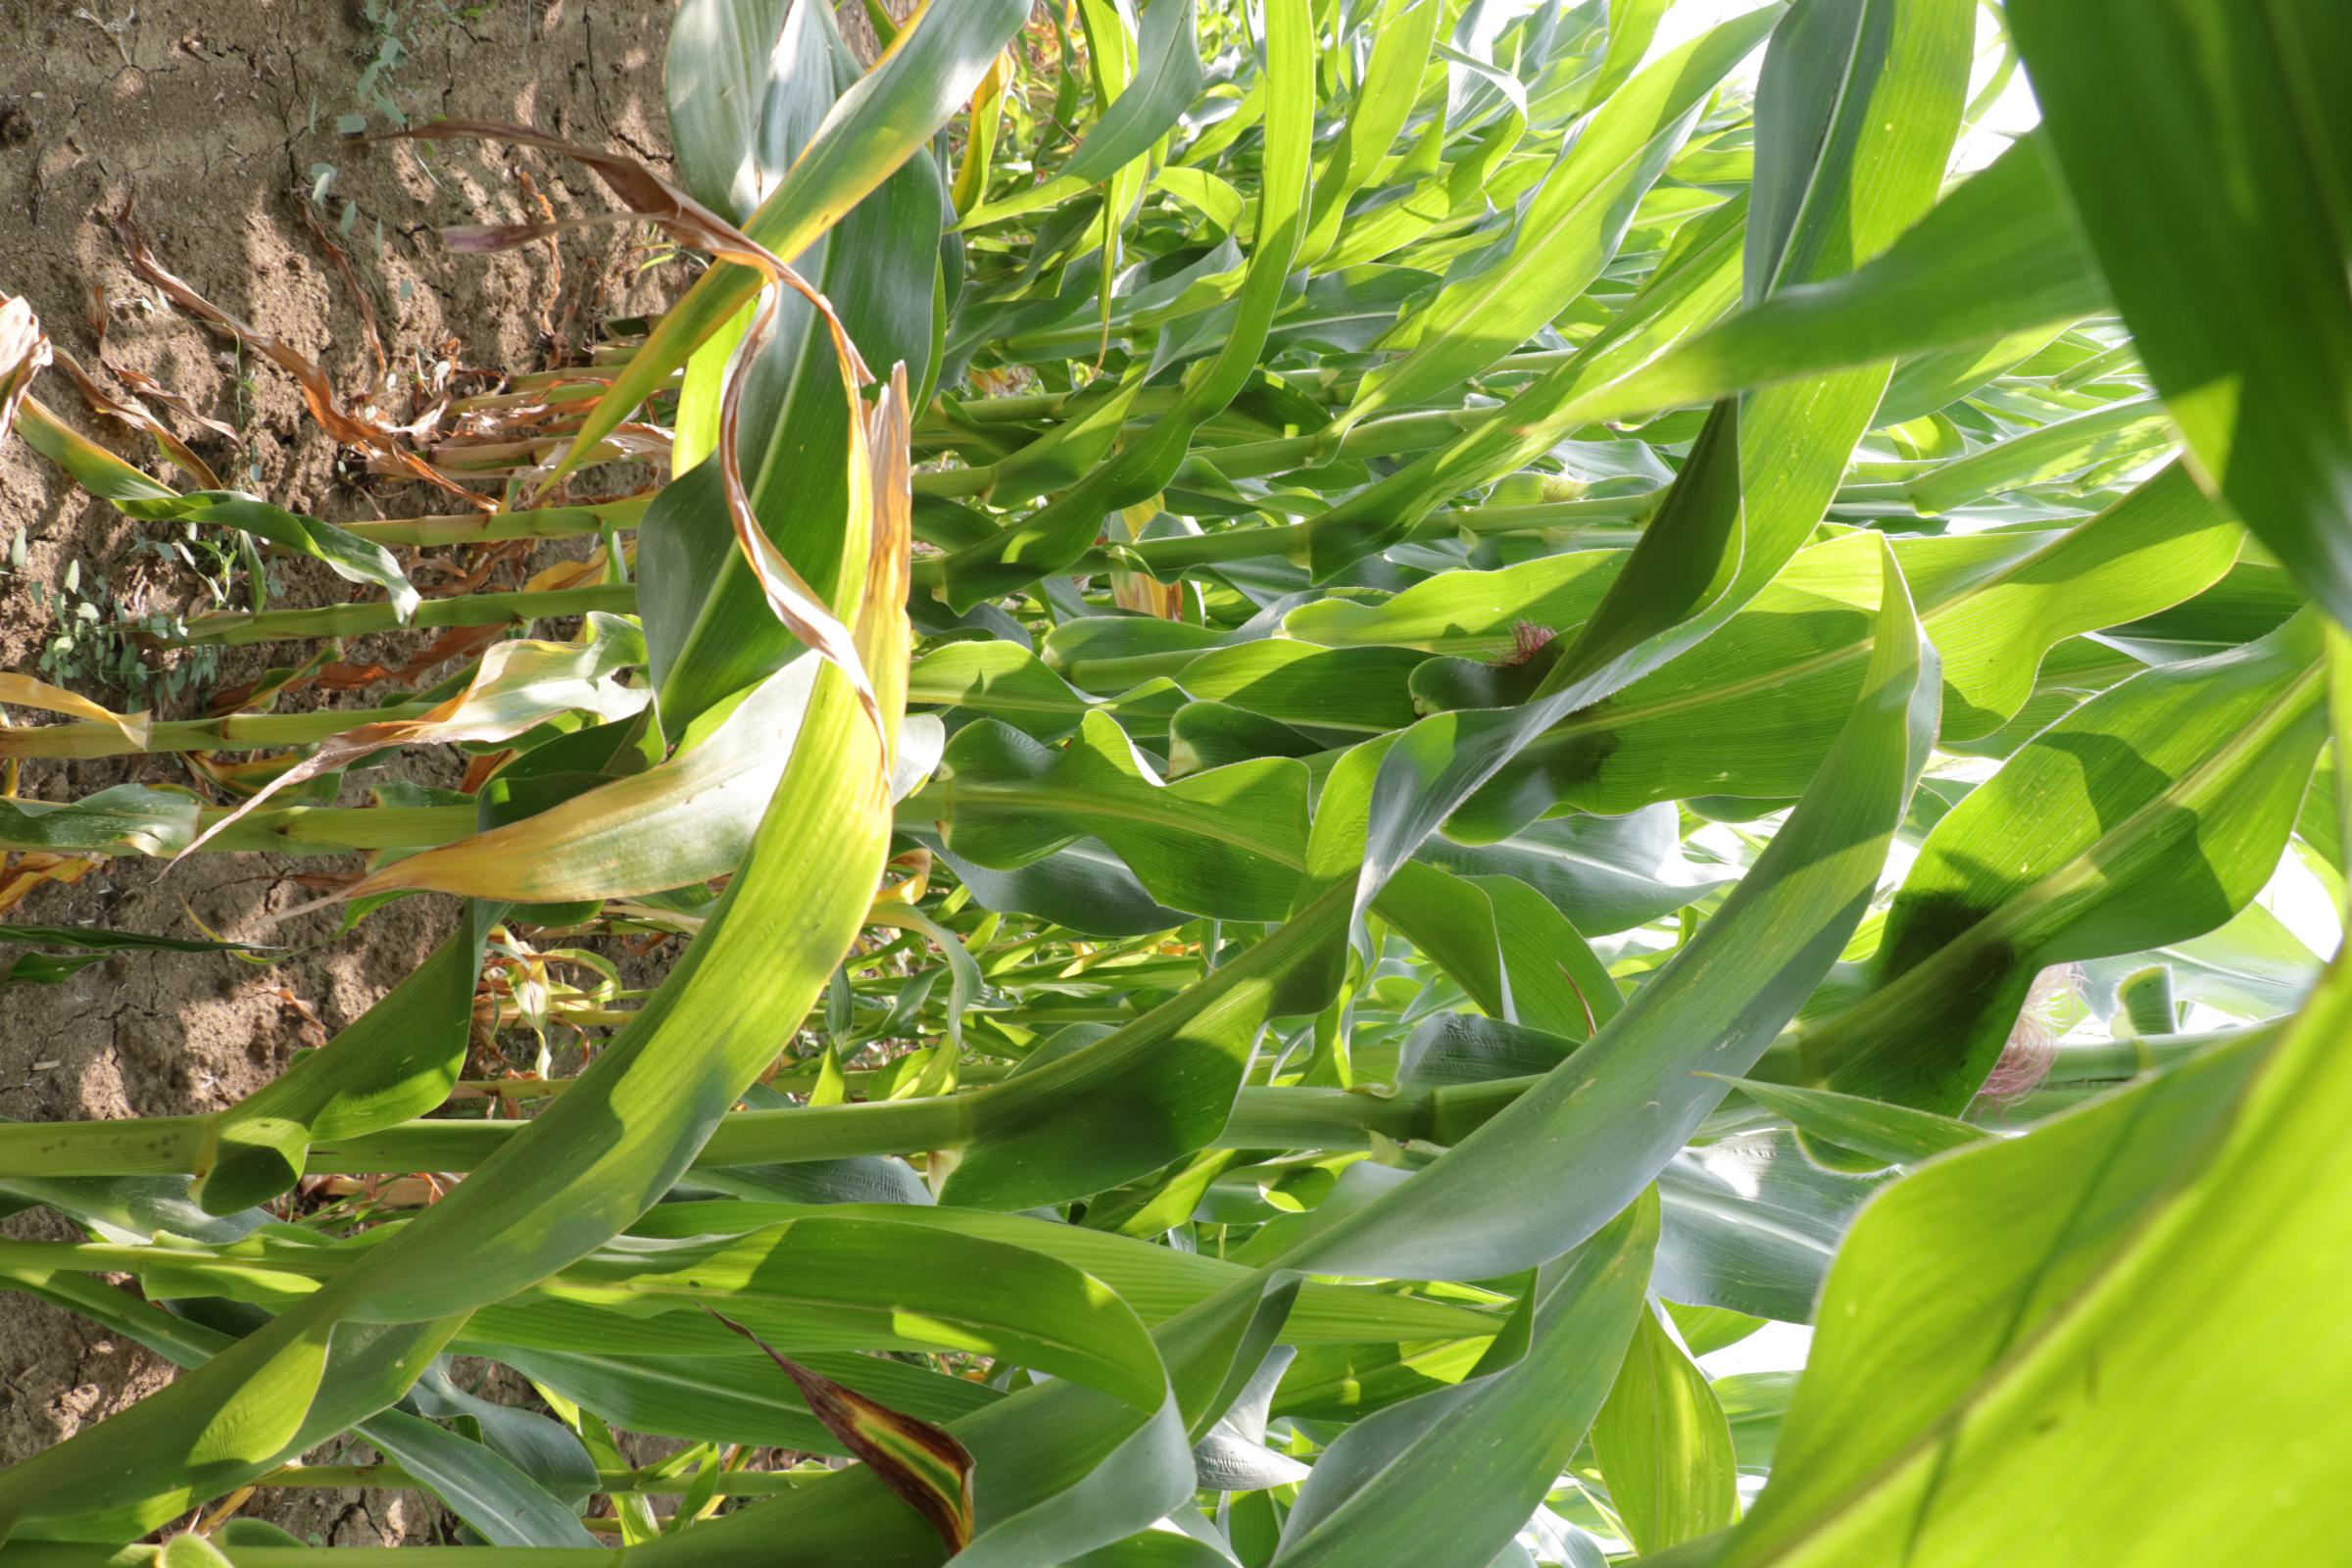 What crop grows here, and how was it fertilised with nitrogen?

maize, reduced nitrogen fertilisation
